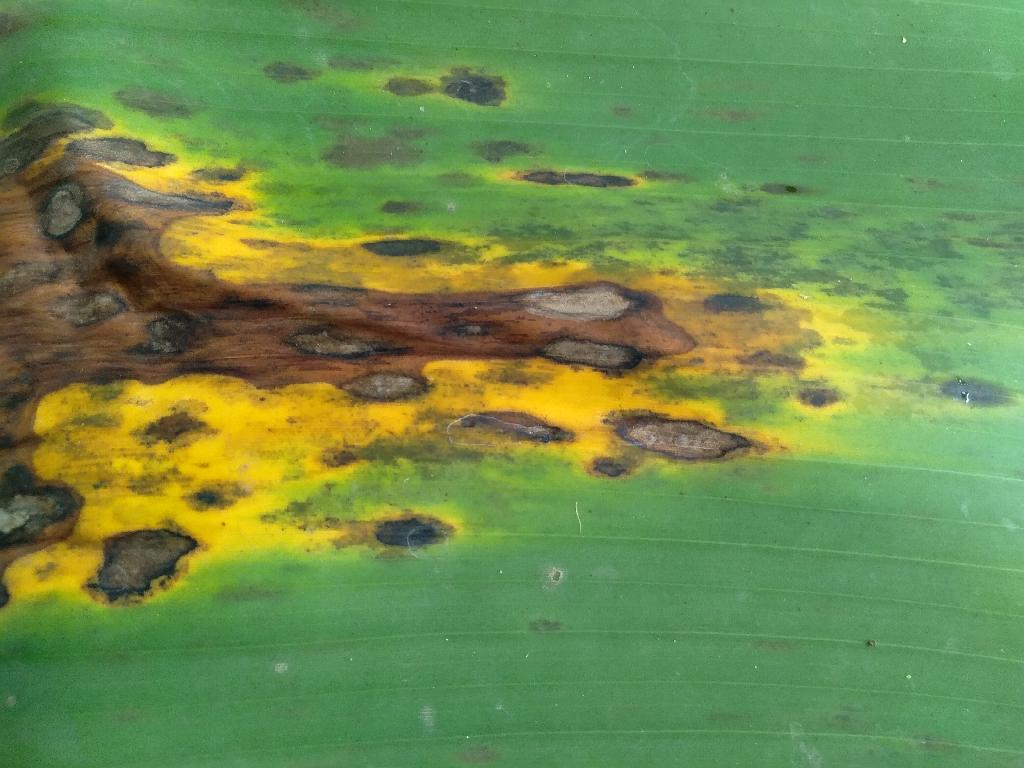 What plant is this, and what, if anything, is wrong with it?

banana, black sigatoka
